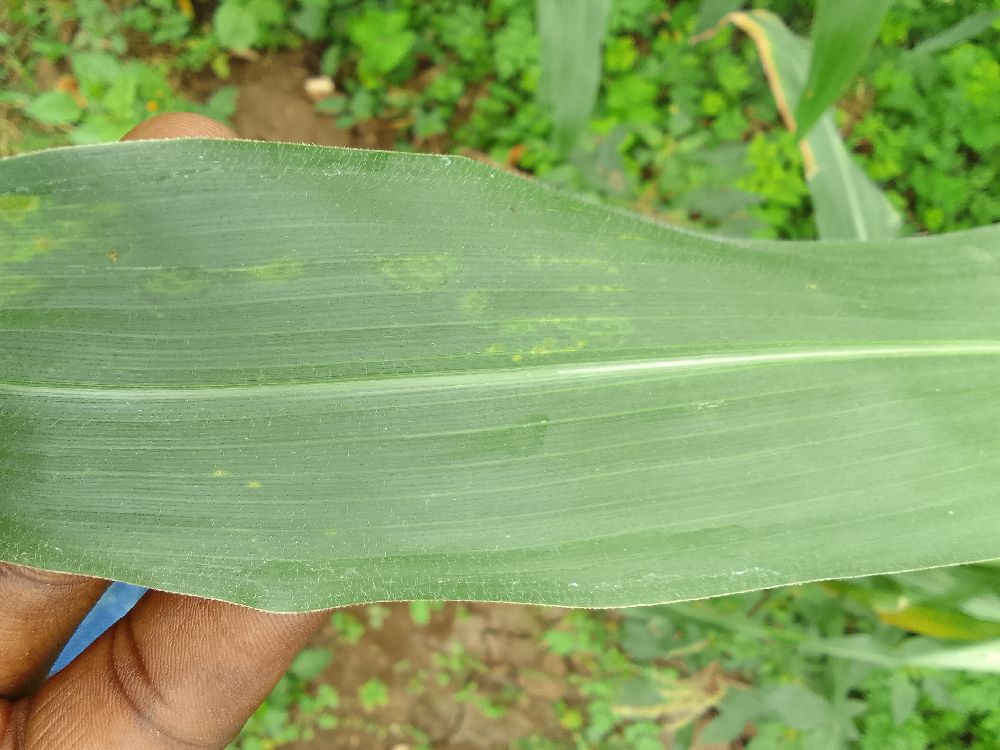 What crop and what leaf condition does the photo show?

maize, healthy
